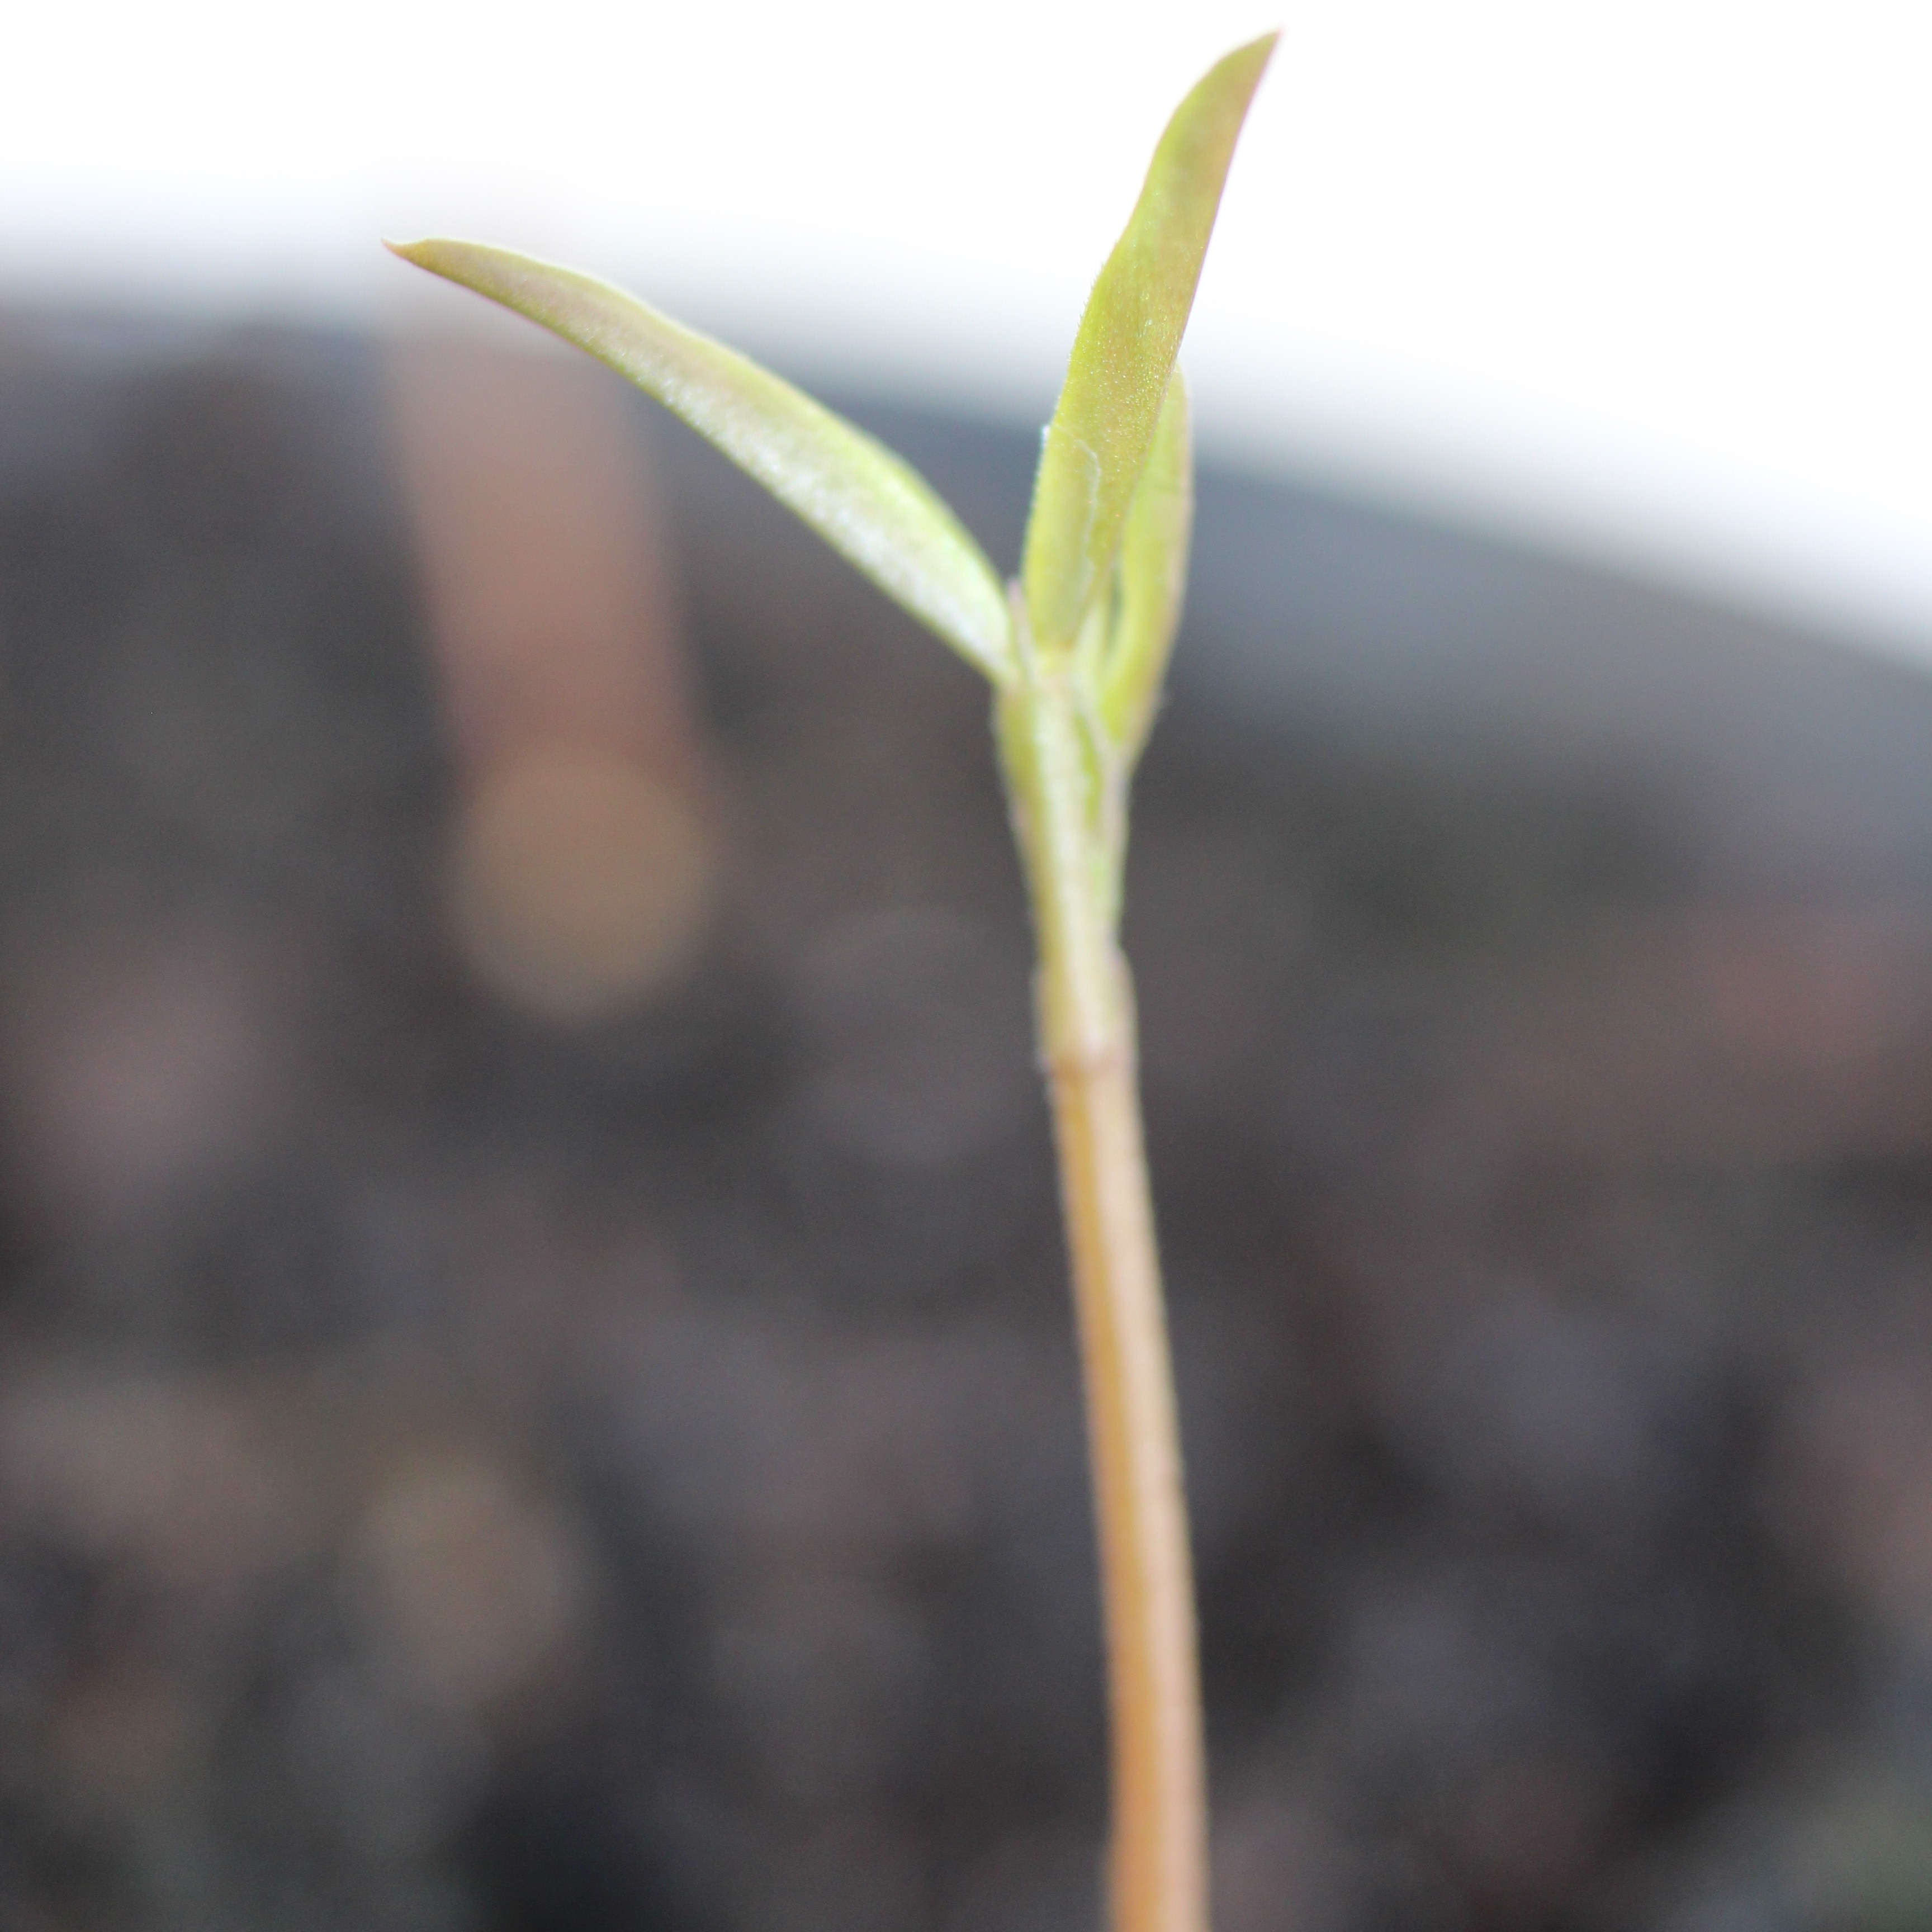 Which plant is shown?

Vicia sativa
